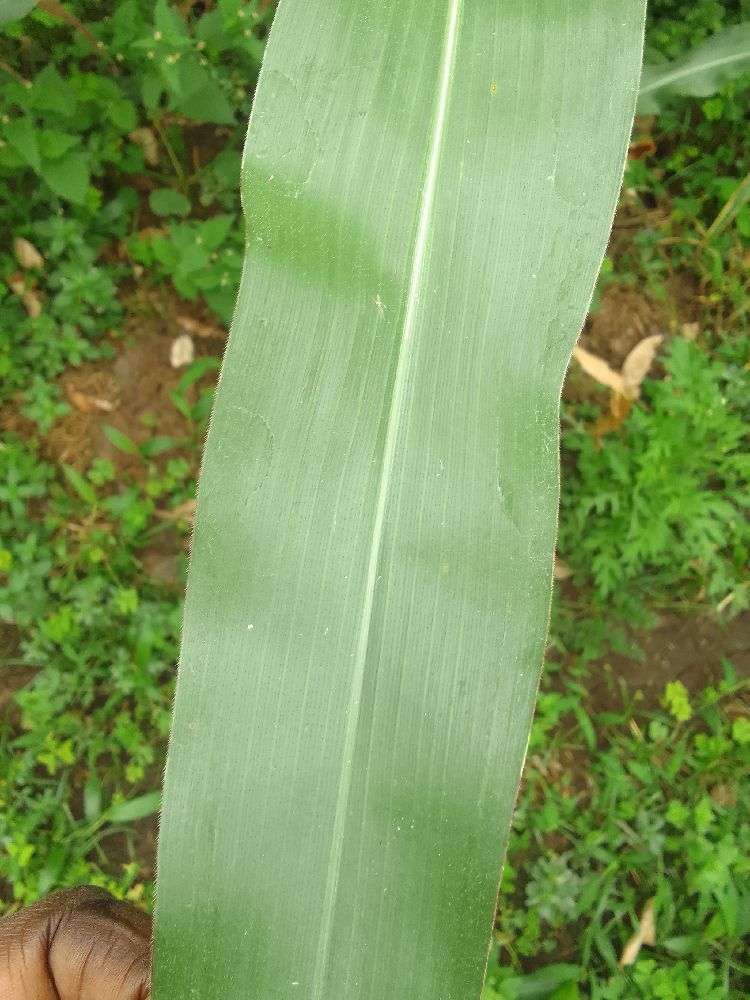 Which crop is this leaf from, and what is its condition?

maize, healthy
